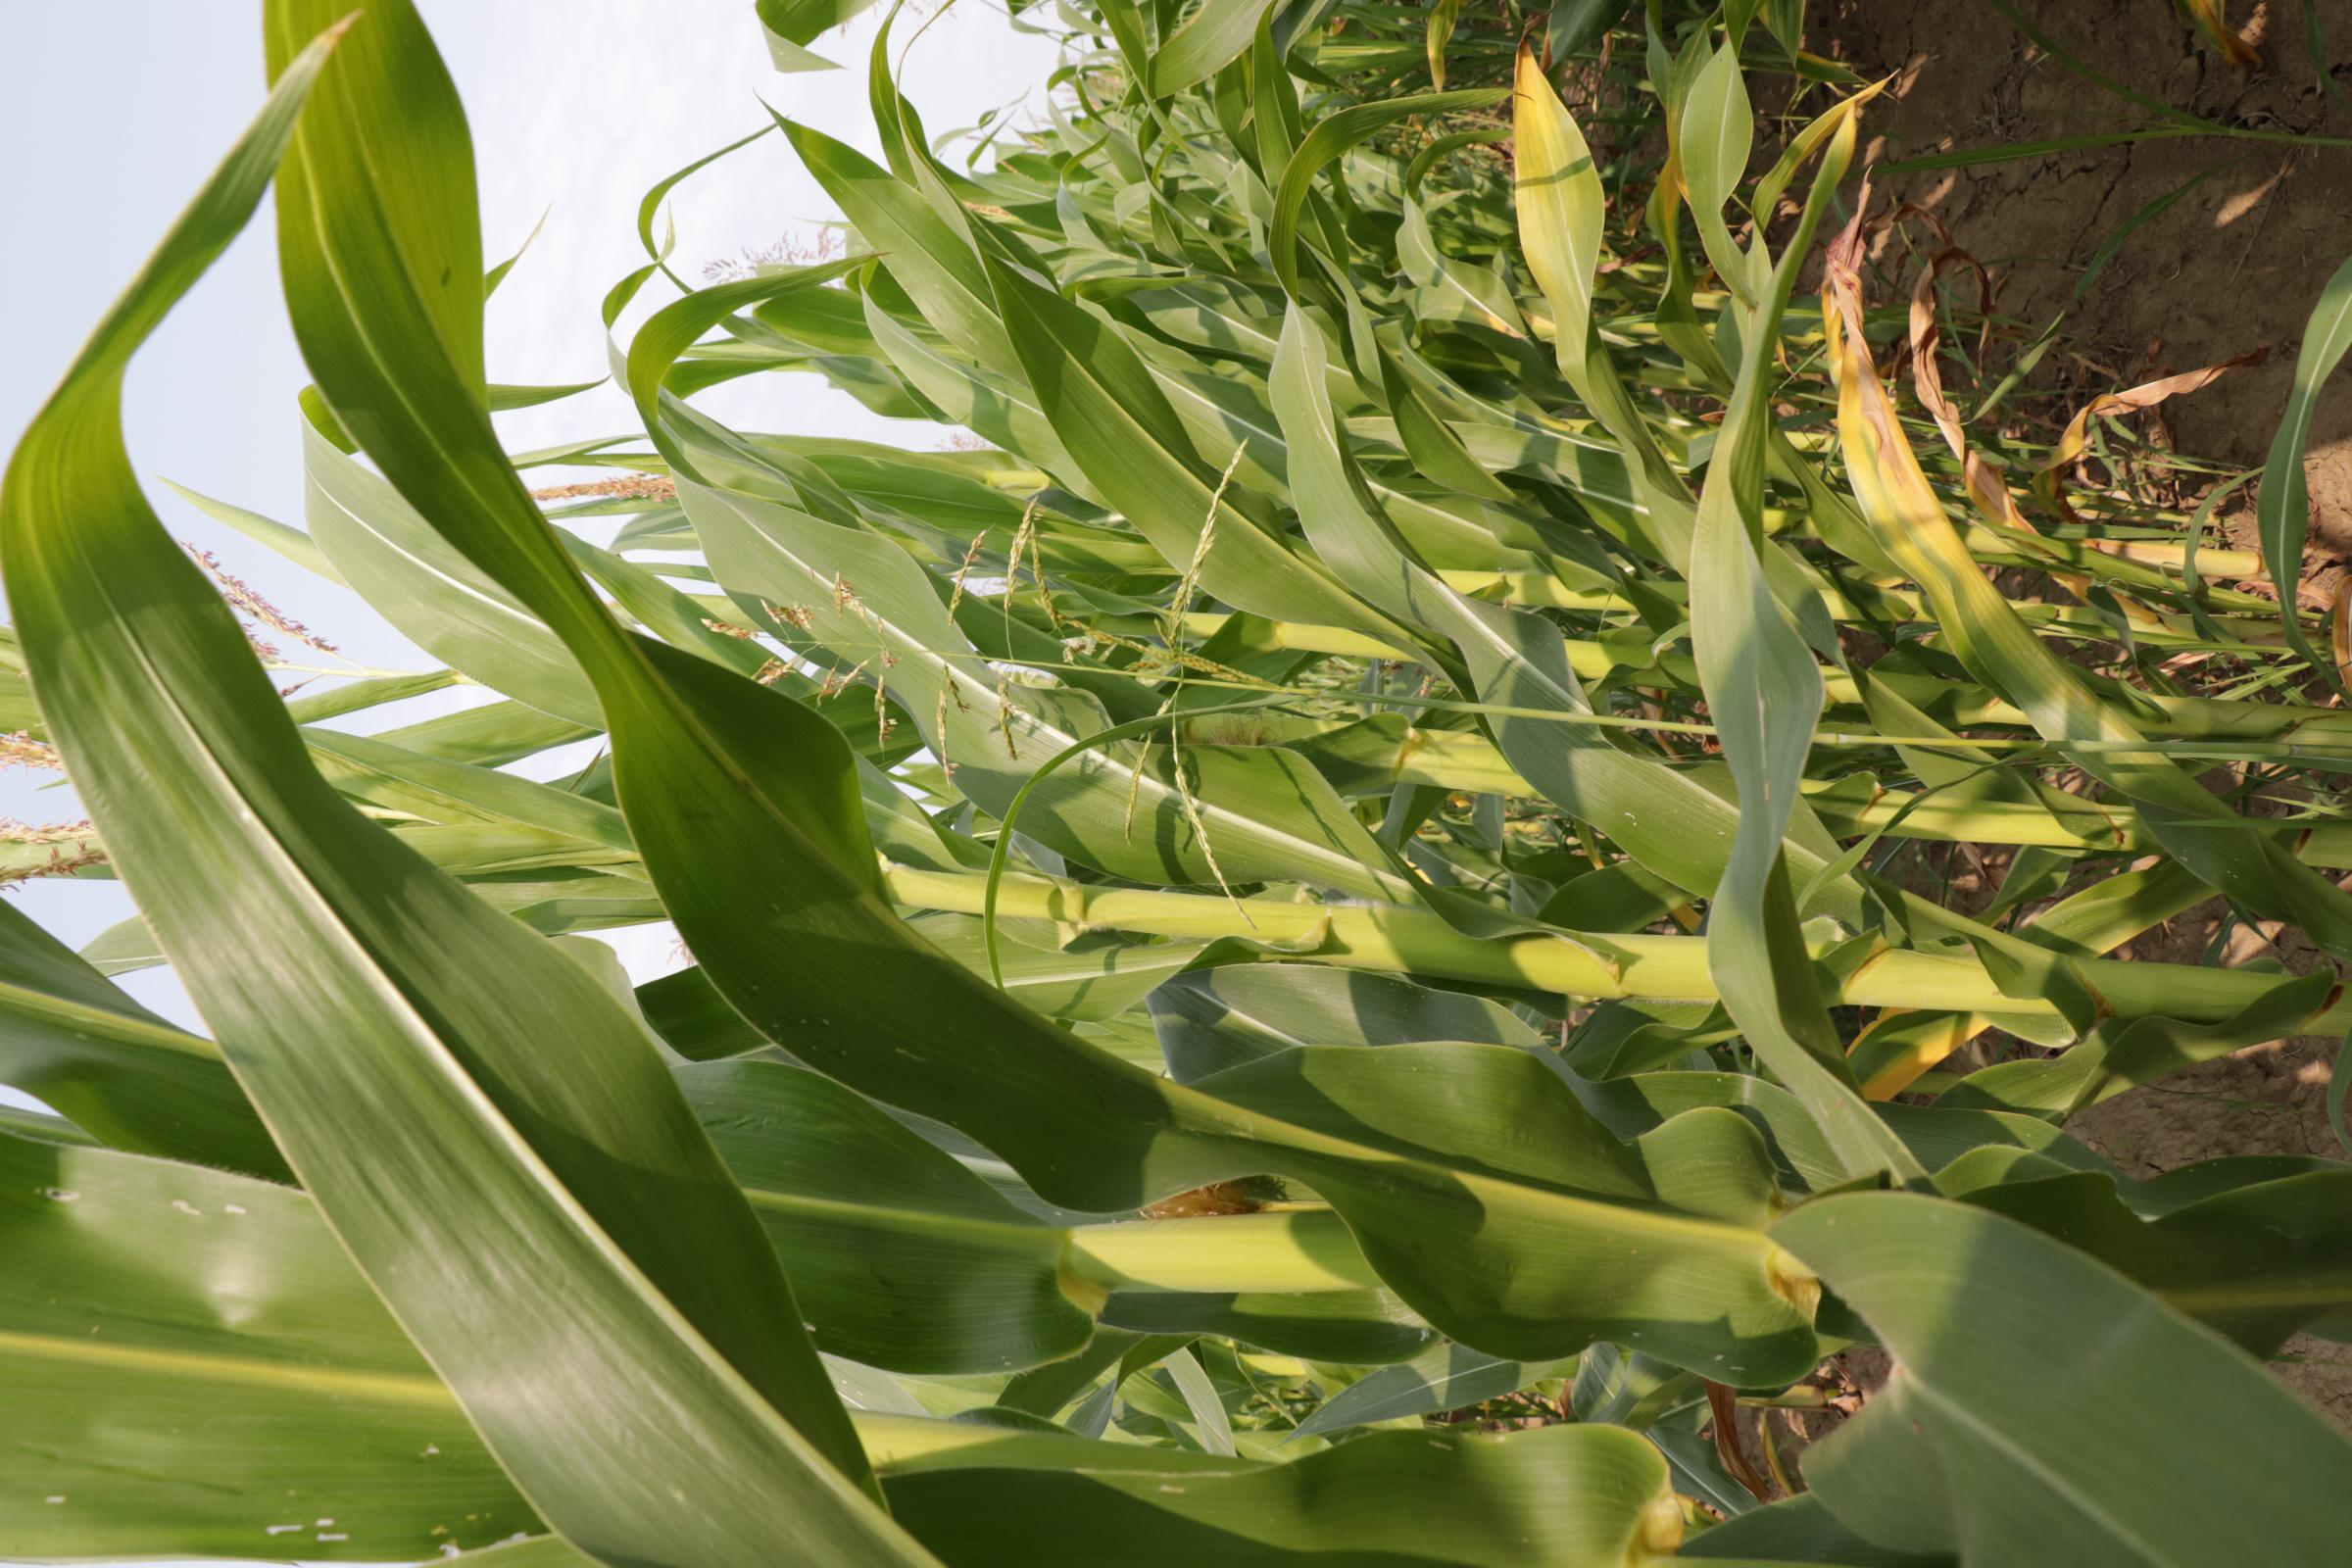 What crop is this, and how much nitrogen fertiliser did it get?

maize, full nitrogen fertilisation
